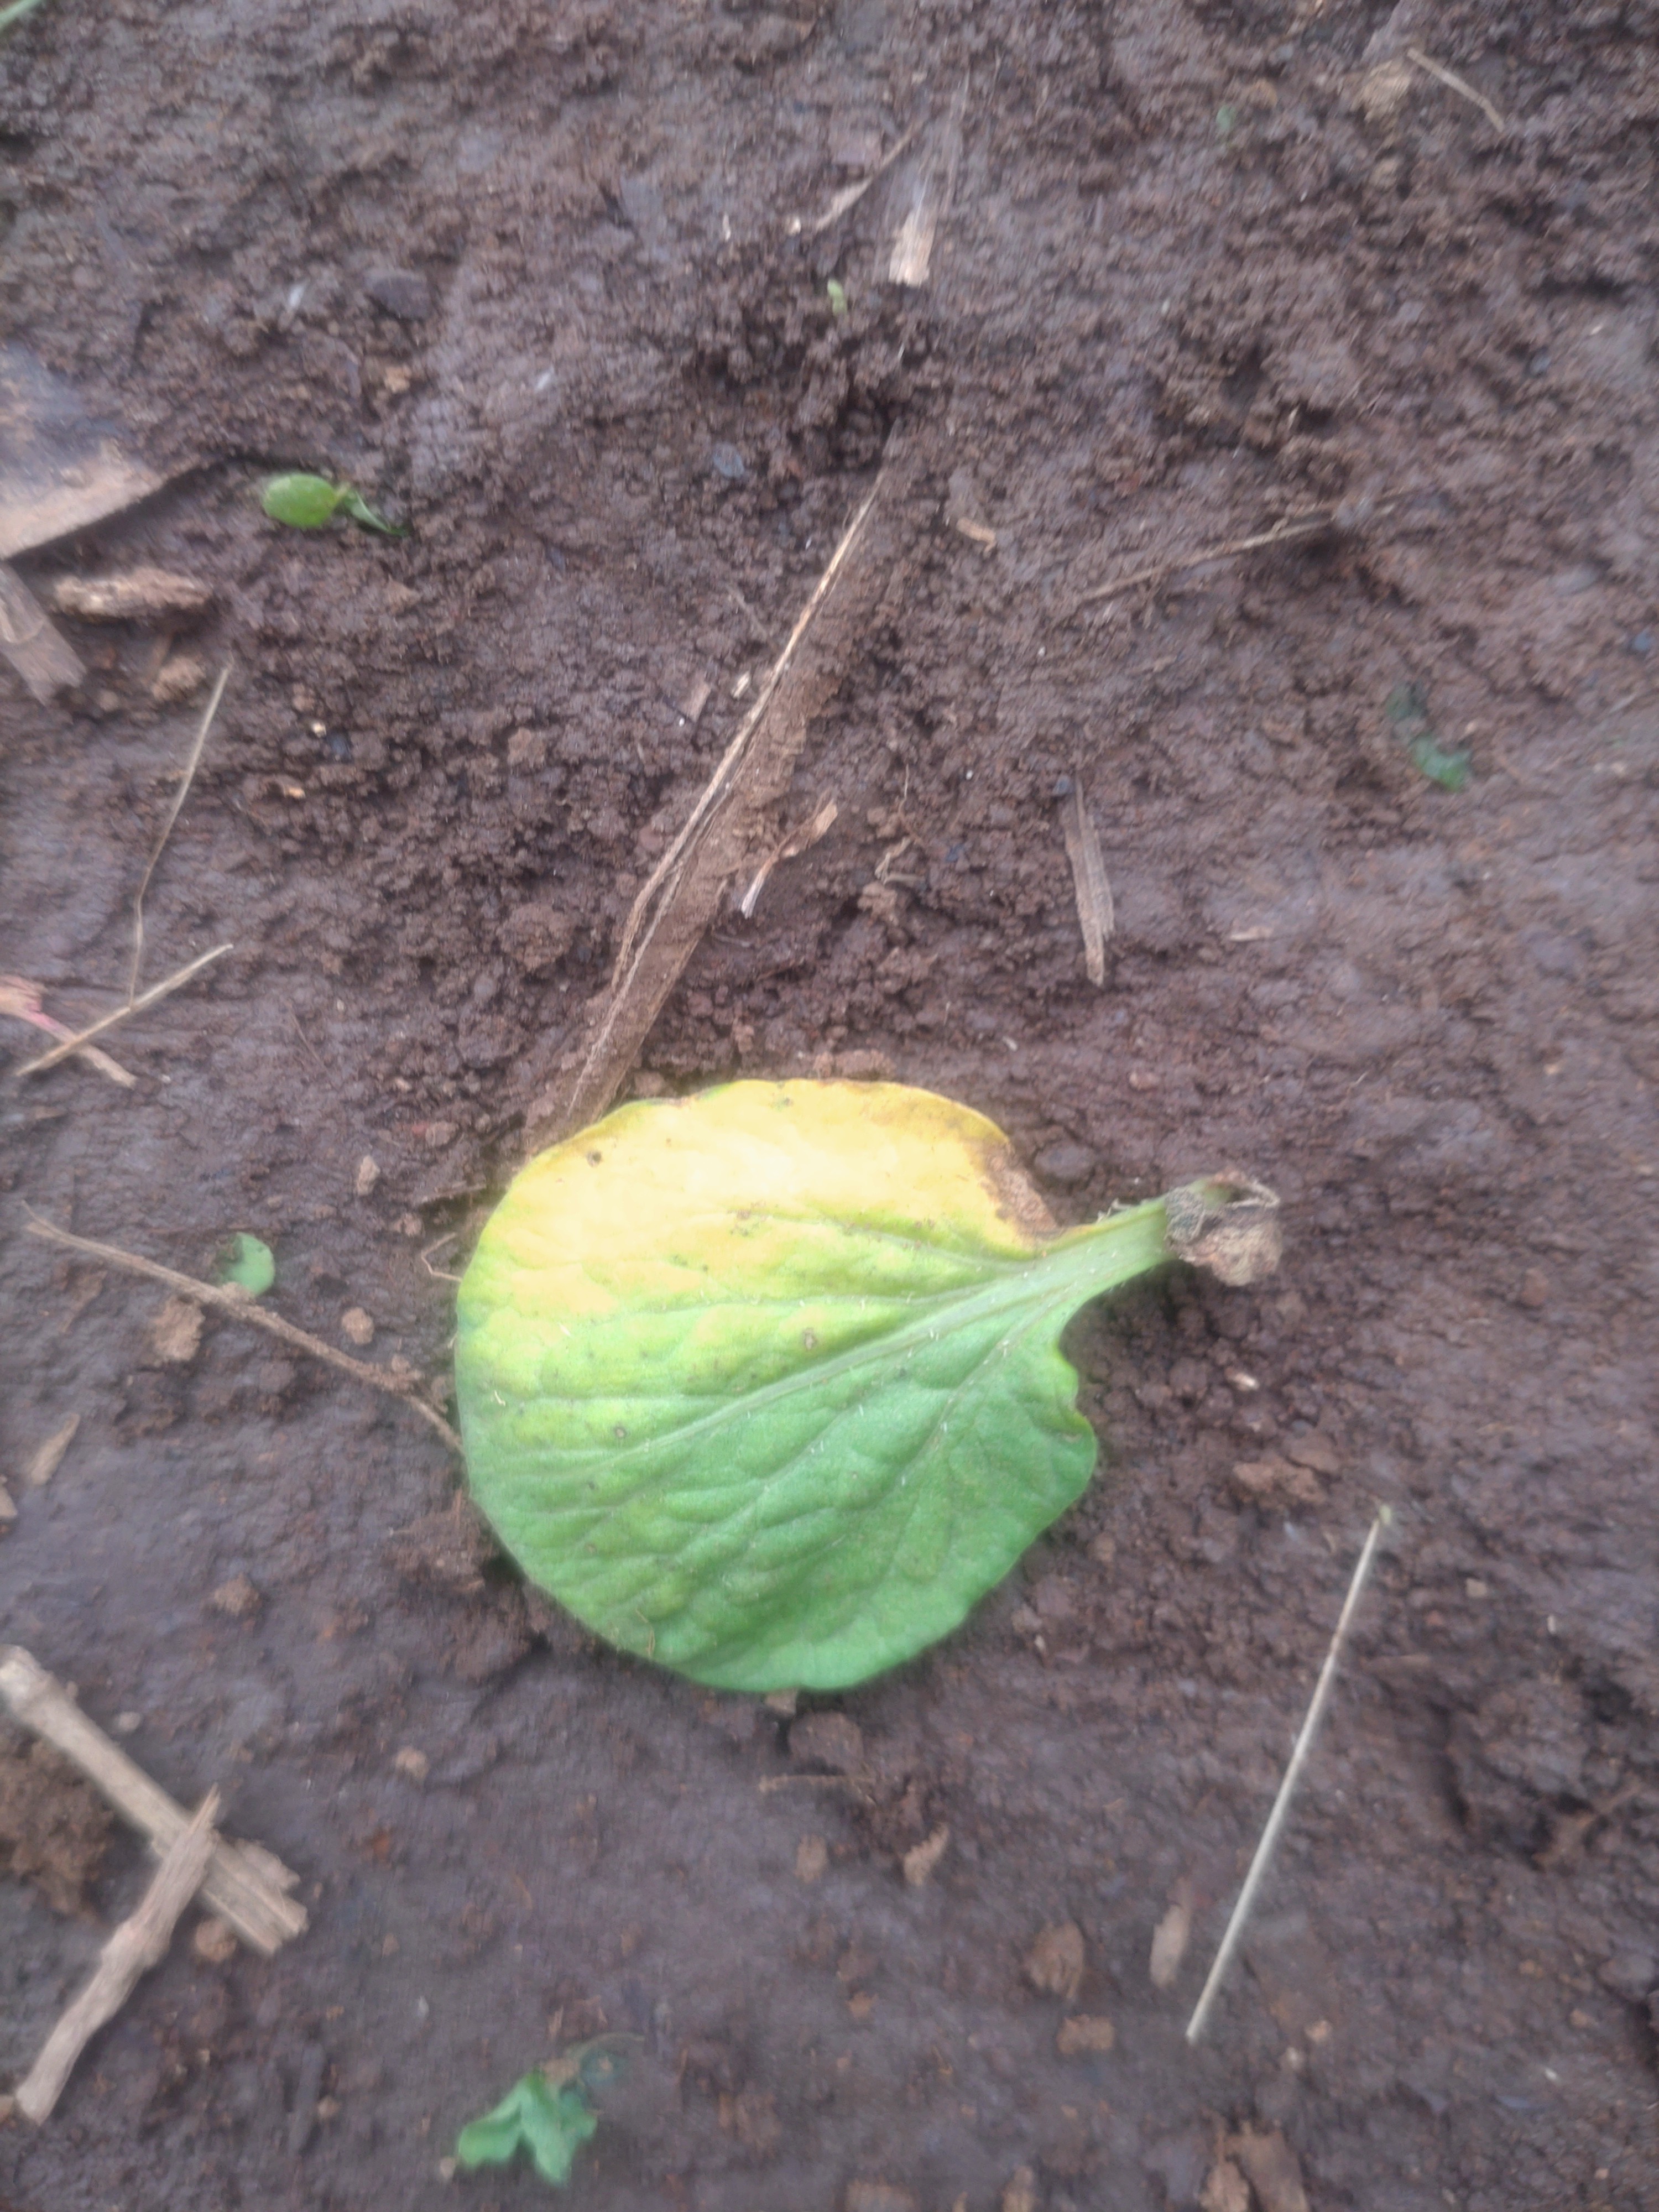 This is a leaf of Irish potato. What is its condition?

late blight
